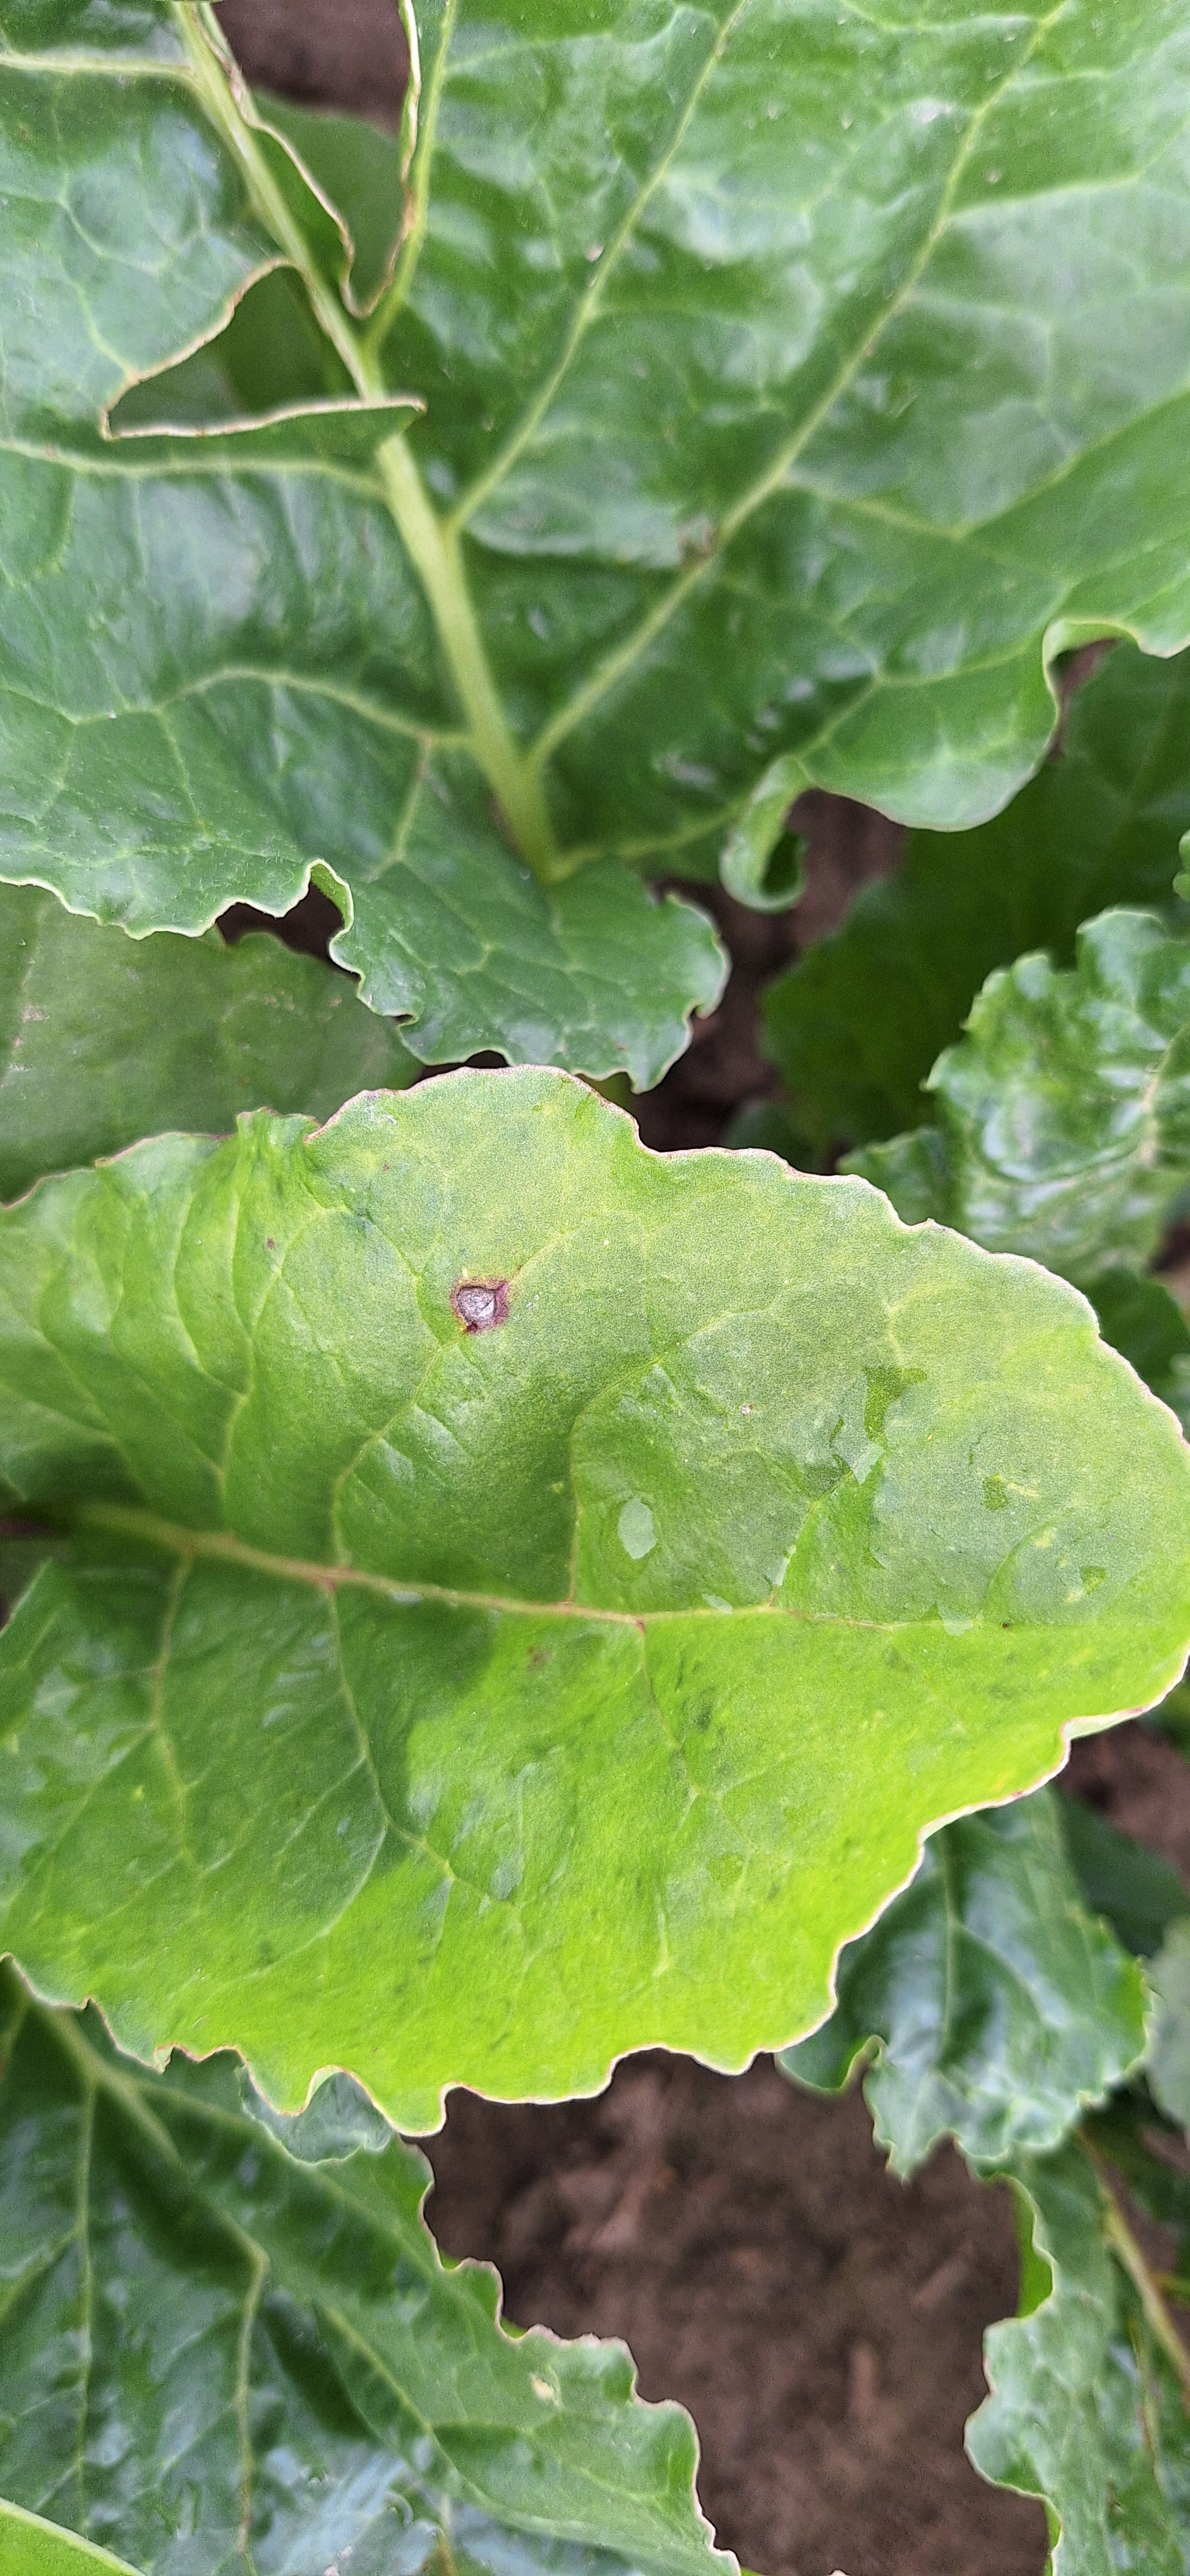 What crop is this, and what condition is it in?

beet, cercospora
